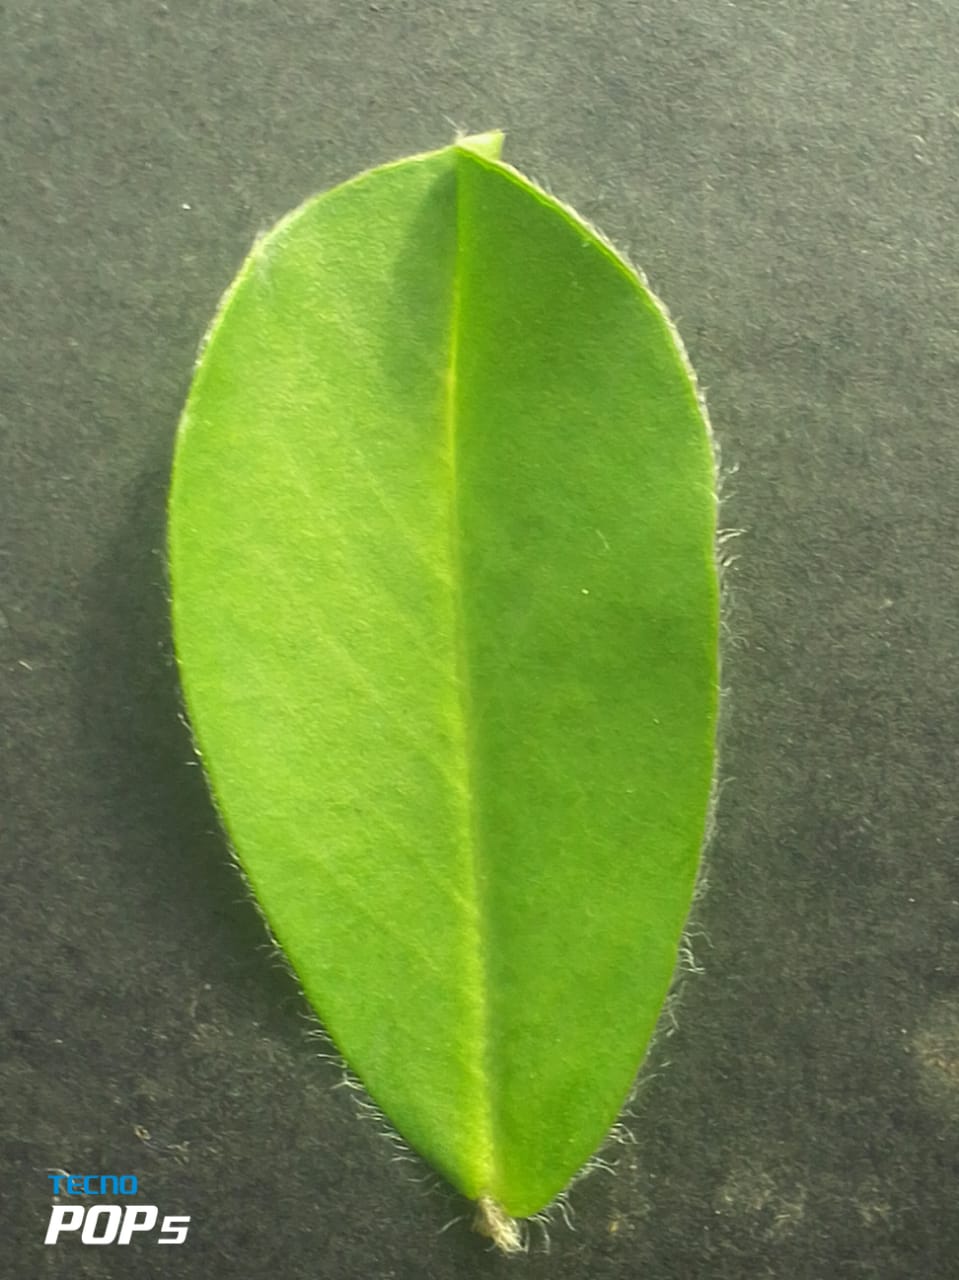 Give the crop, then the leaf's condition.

peanut, healthy leaves
